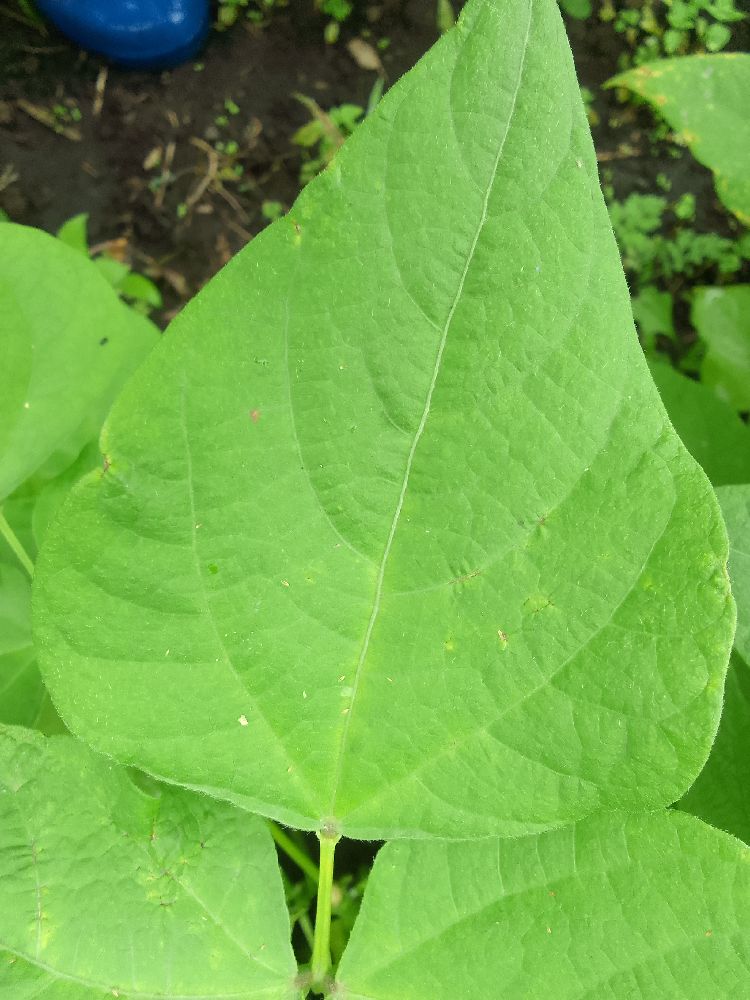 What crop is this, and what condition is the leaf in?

common bean, healthy
